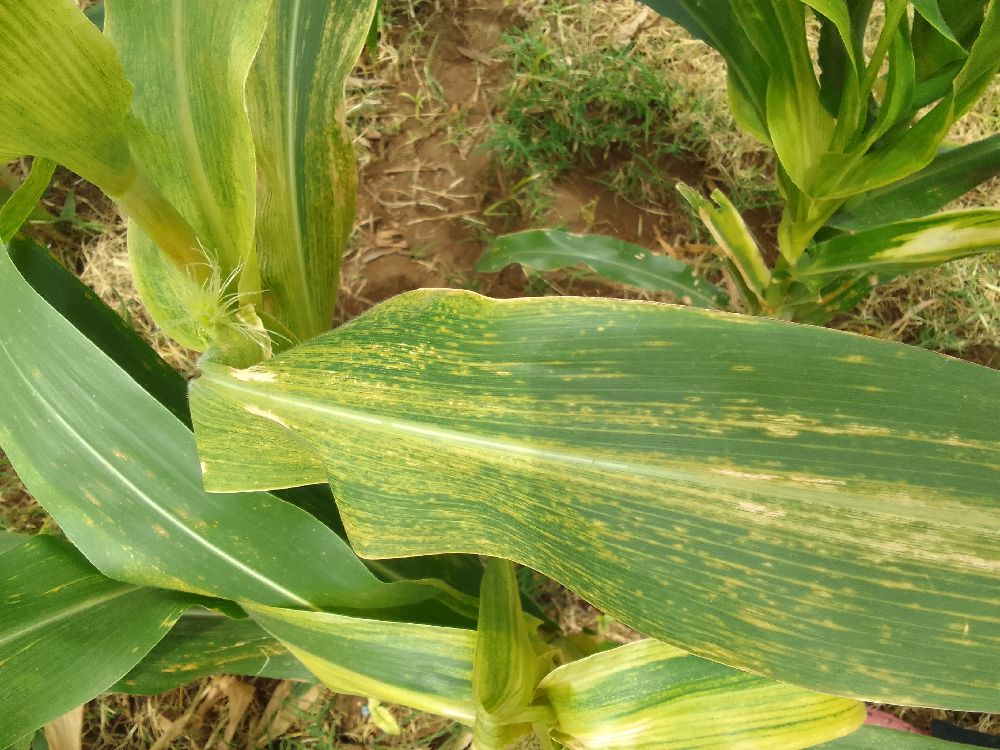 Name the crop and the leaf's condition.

maize, maize lethal necrosis
